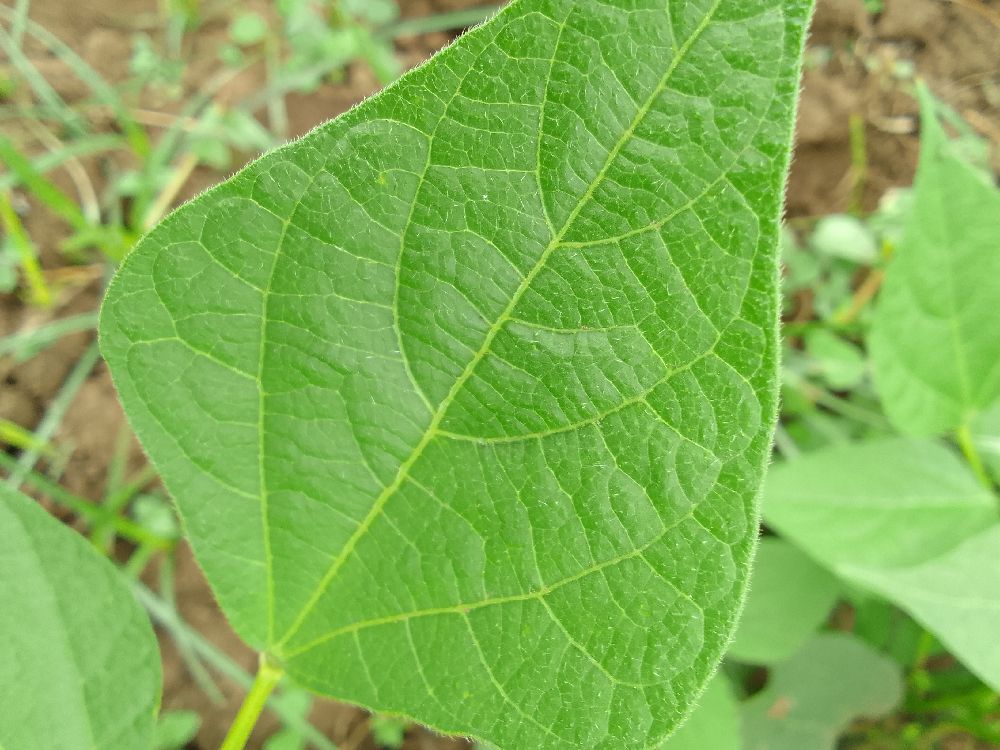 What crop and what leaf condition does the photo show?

common bean, healthy
